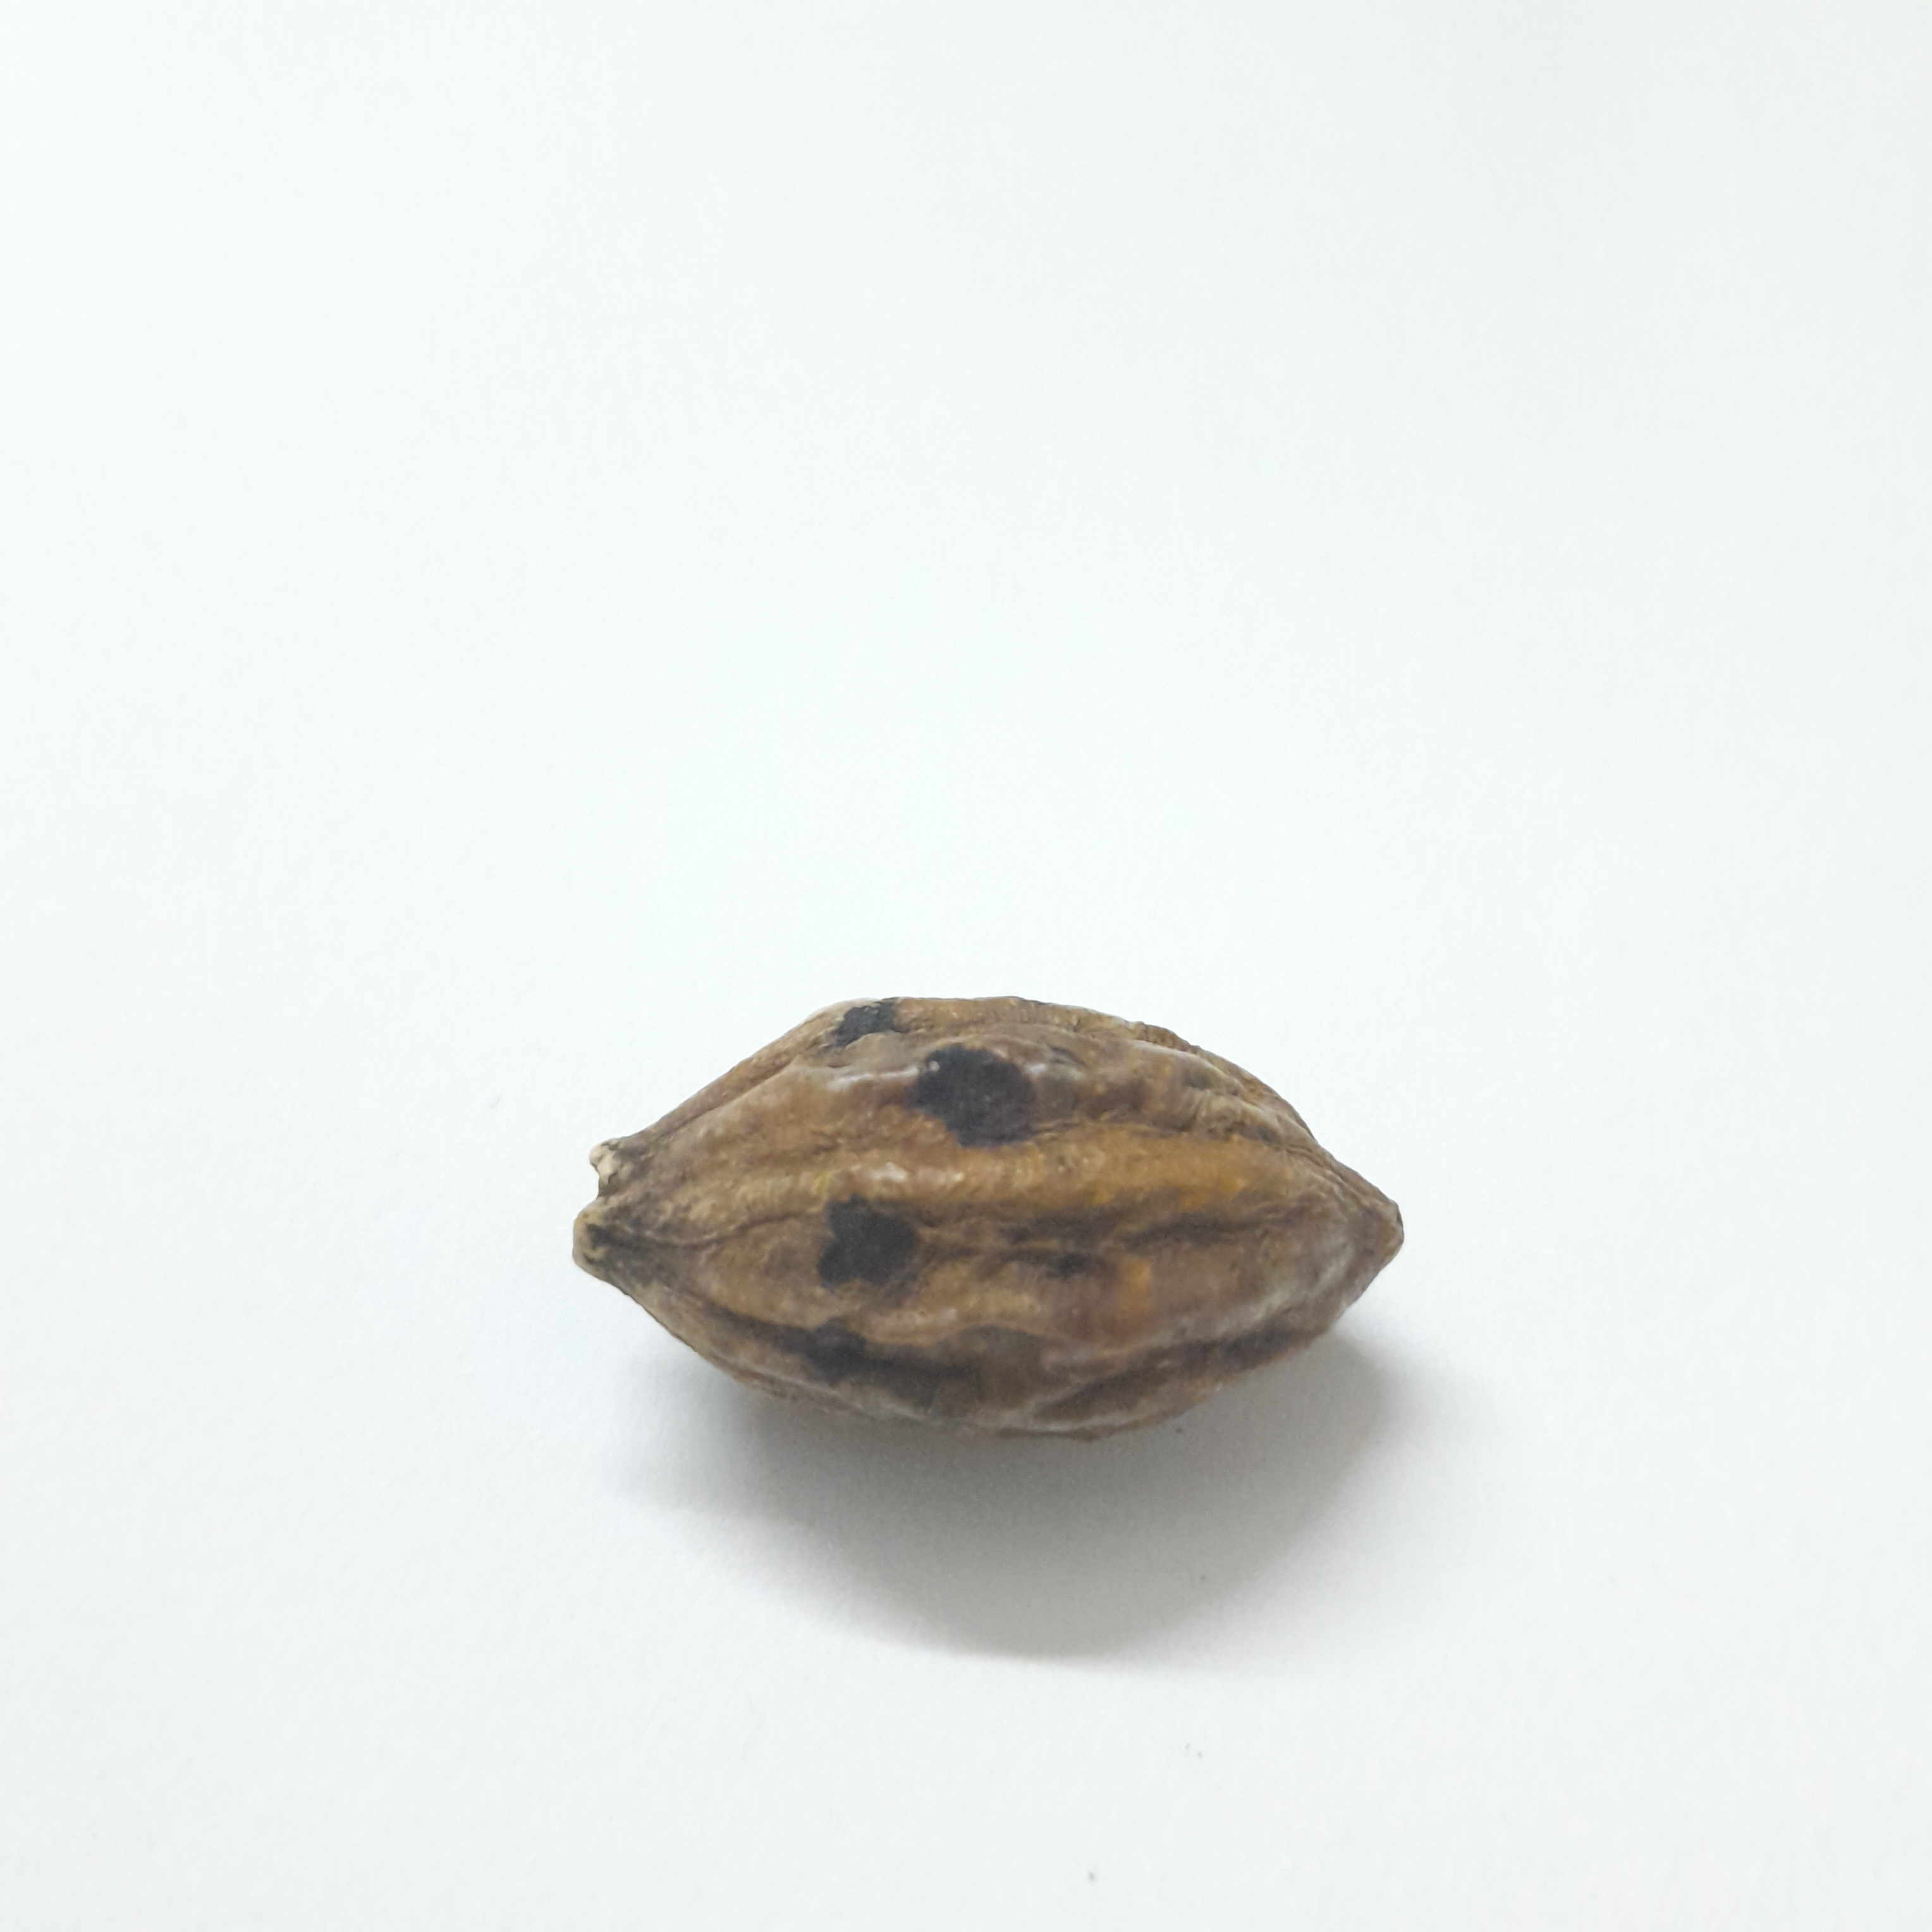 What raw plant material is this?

hirdaa
